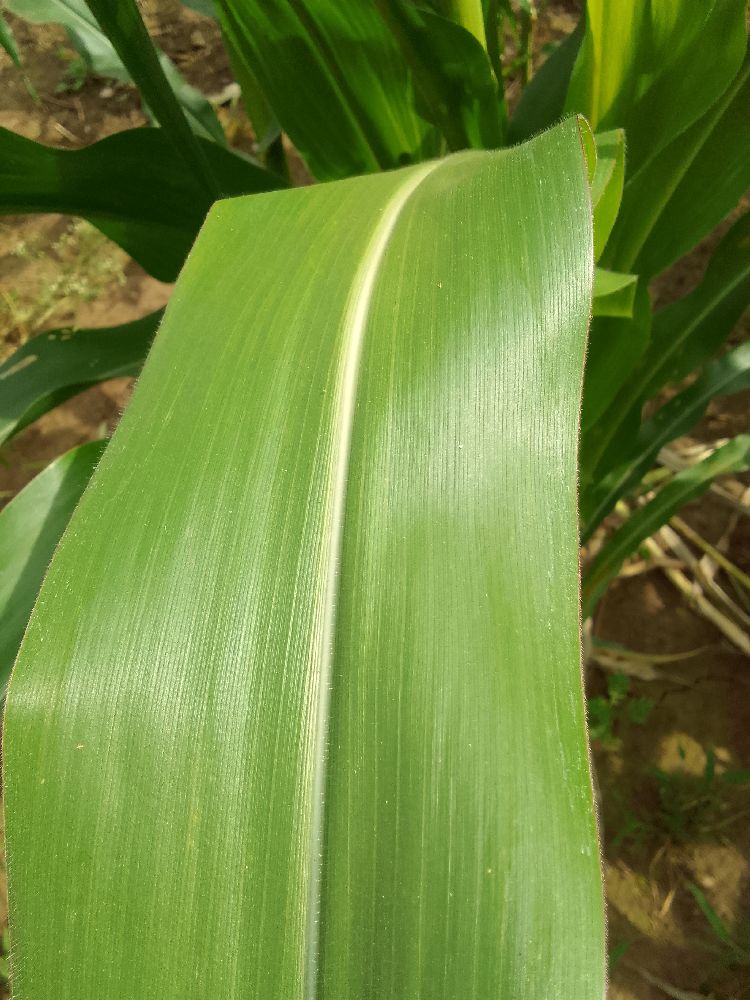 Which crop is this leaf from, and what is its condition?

maize, healthy
